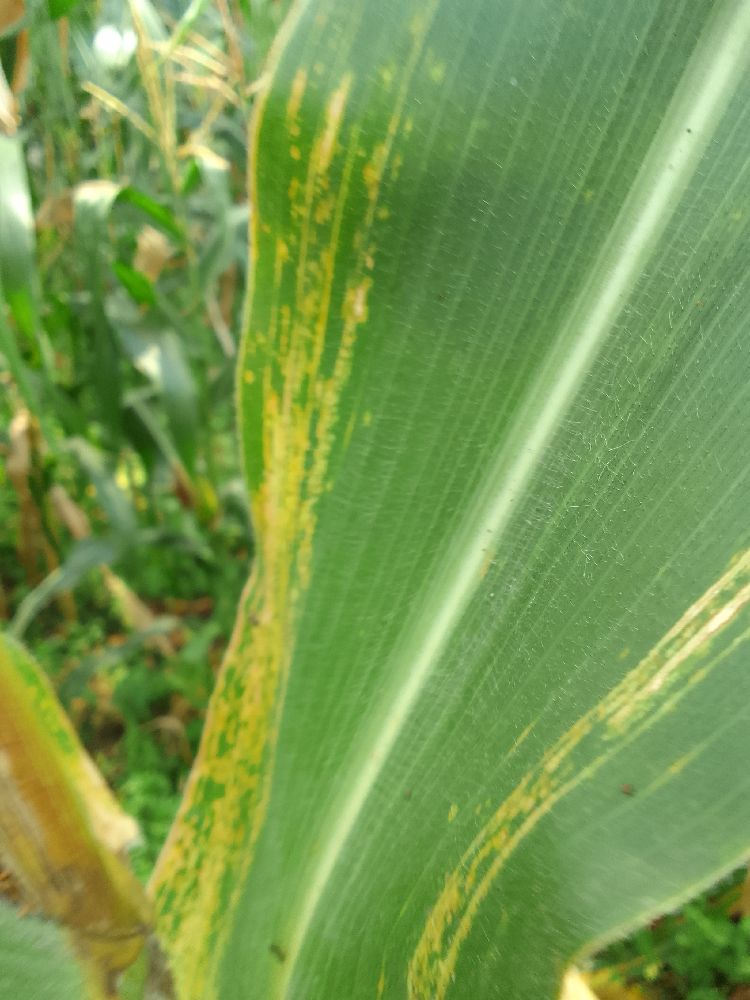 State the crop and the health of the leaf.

maize, maize lethal necrosis
